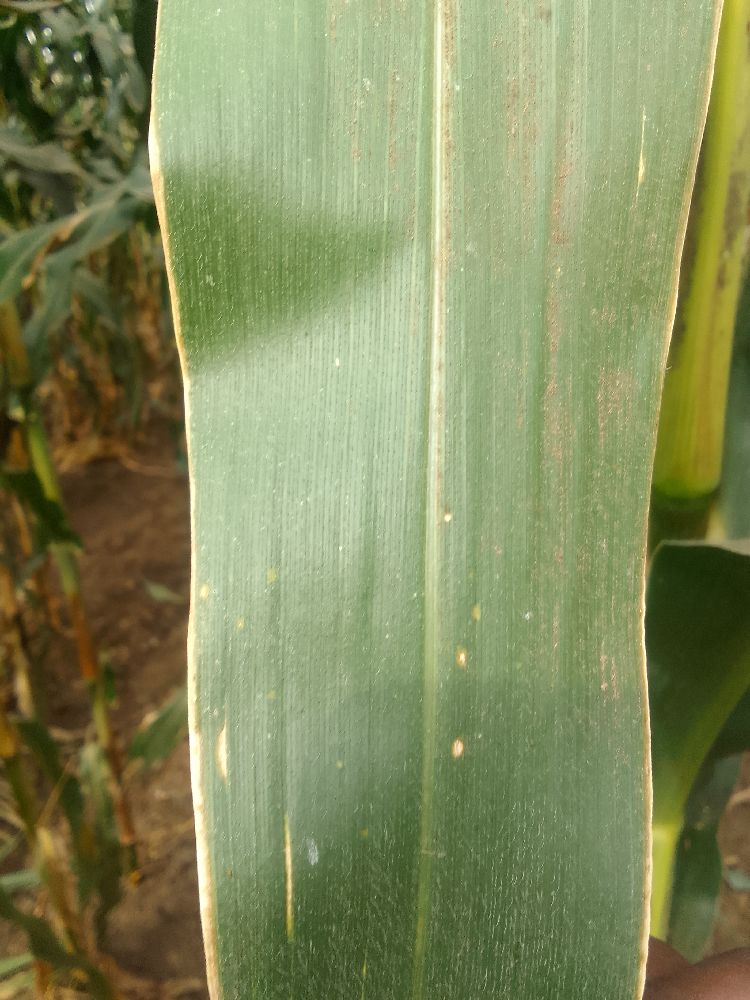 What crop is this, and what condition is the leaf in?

maize, healthy
